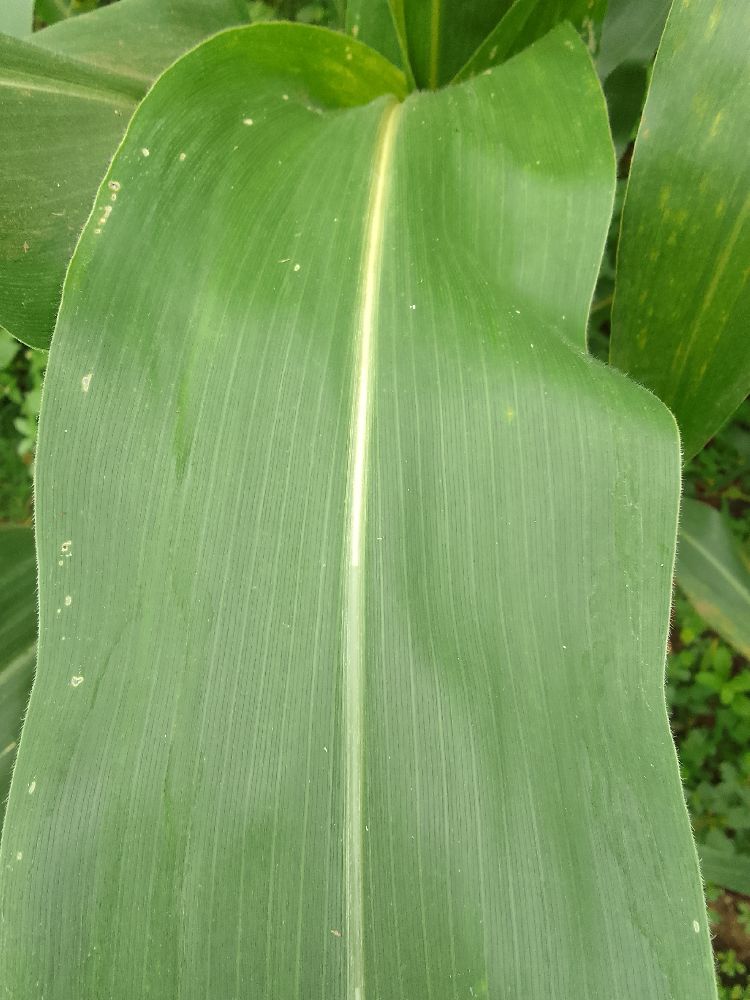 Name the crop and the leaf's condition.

maize, healthy
